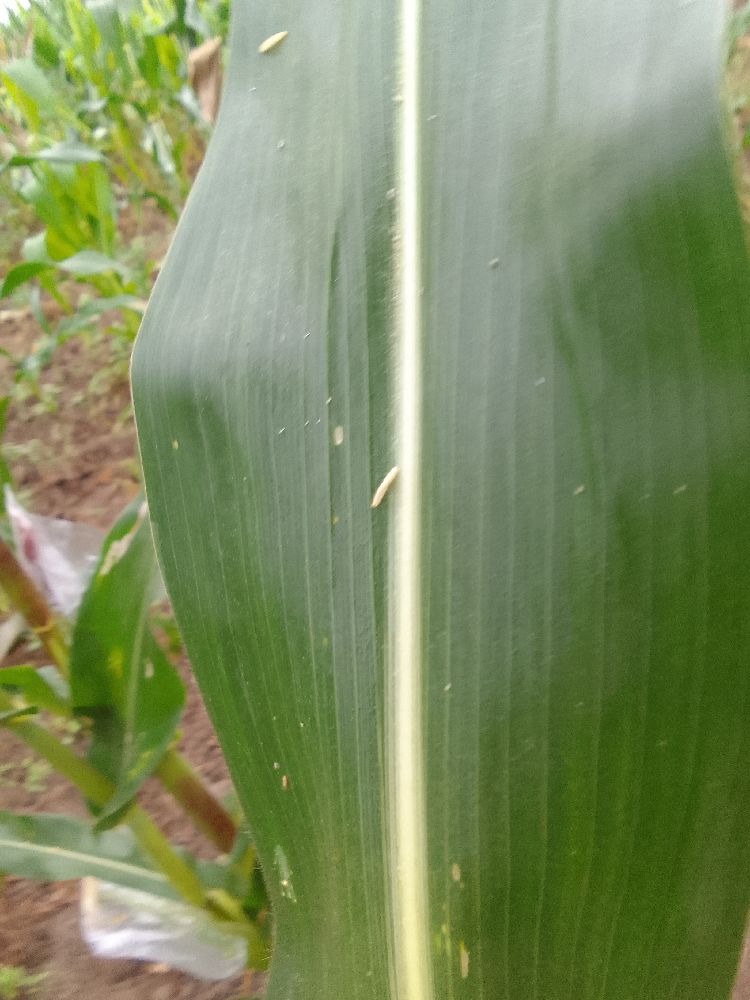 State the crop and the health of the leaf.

maize, healthy
